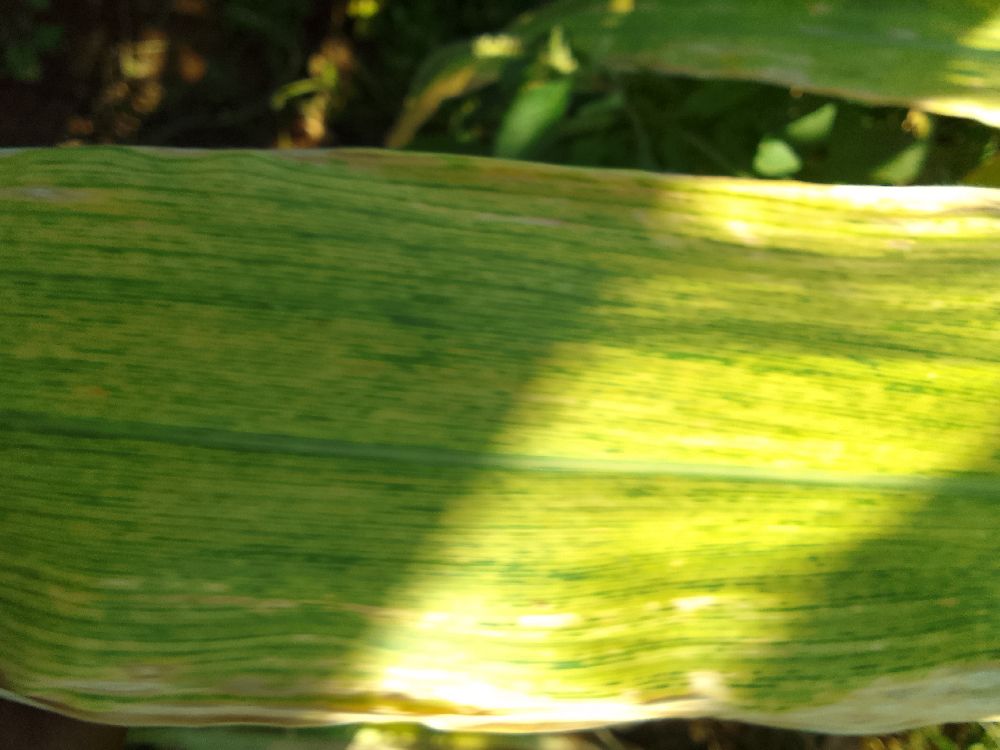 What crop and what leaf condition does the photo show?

maize, maize lethal necrosis
